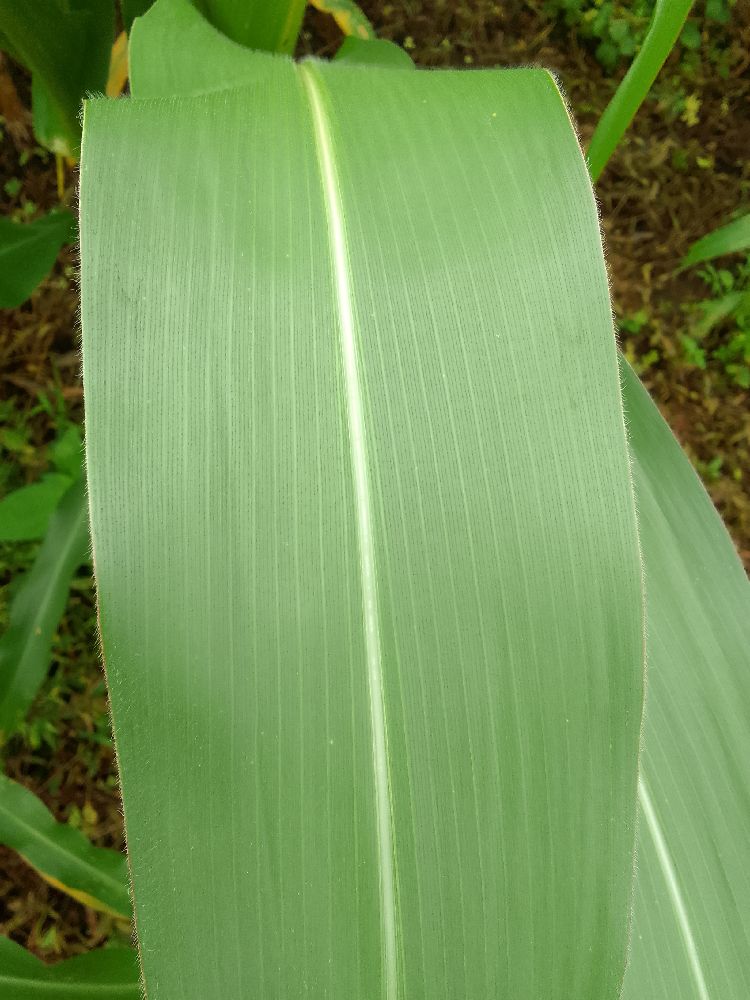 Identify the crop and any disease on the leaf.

maize, healthy
